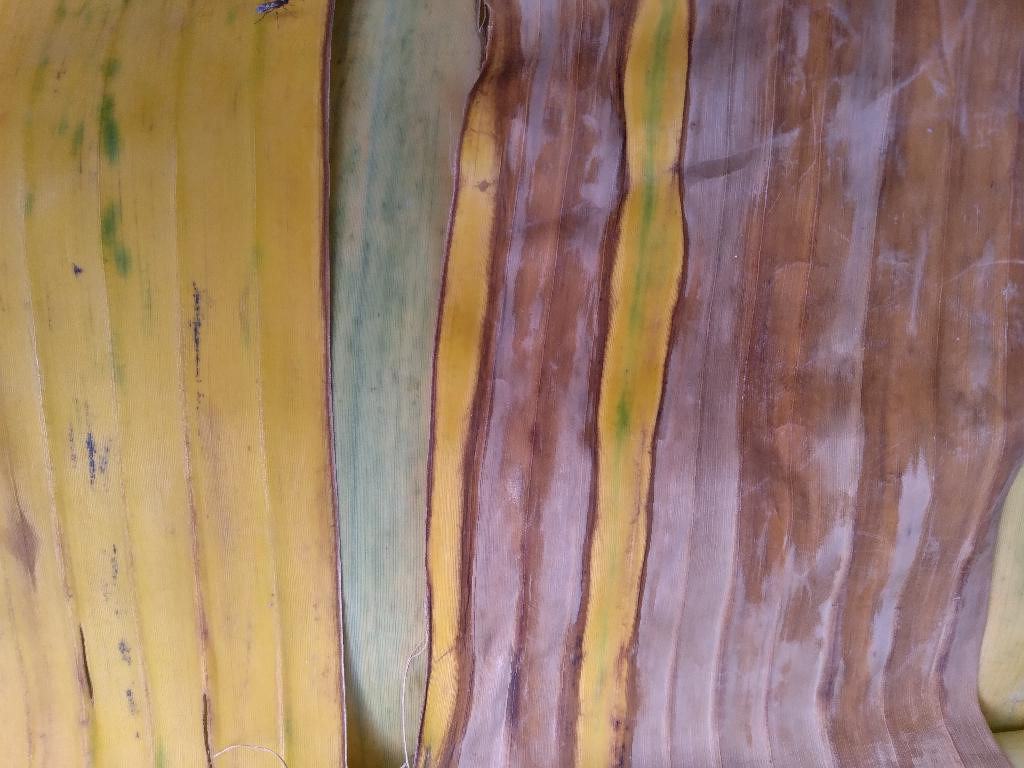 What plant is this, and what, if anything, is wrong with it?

banana, fusarium wilt race 1
